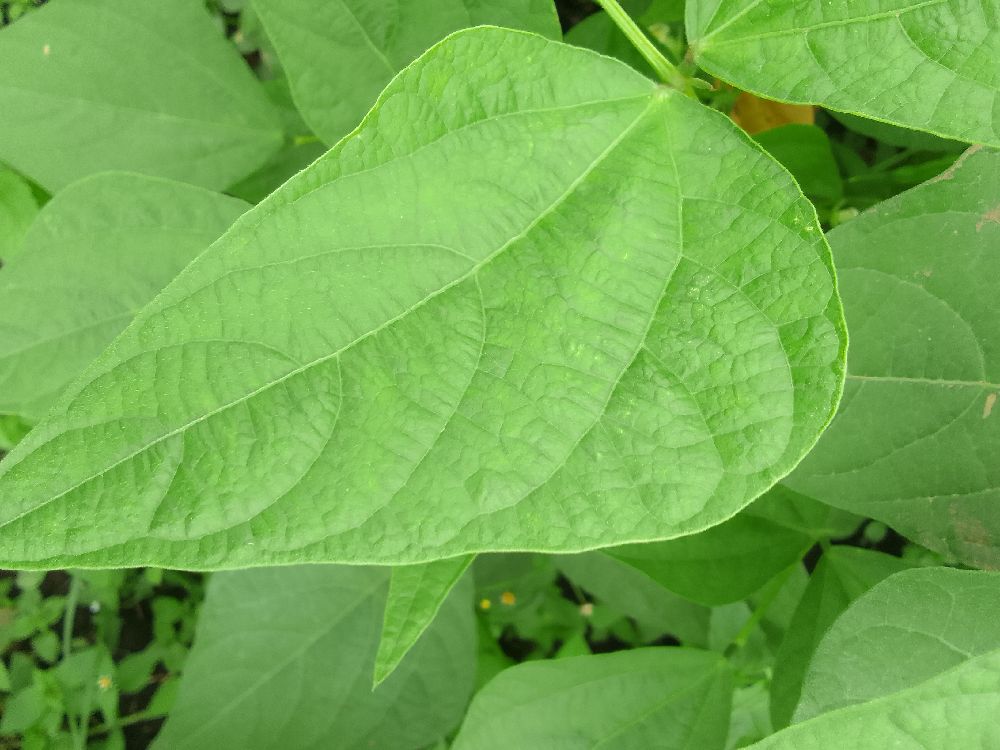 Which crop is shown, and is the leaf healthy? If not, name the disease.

common bean, healthy
